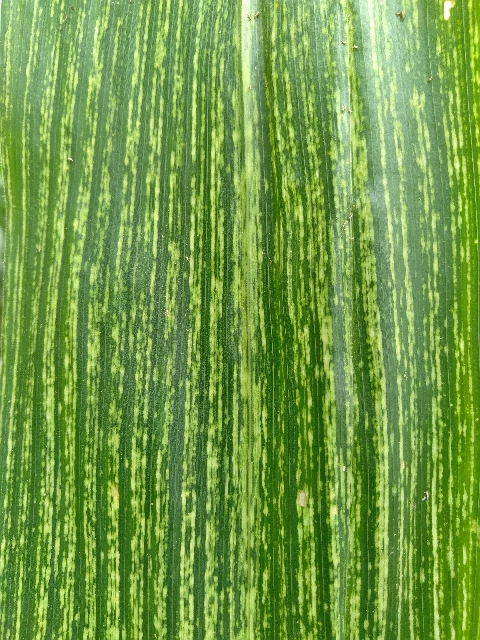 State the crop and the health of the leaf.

maize, maize streak virus
